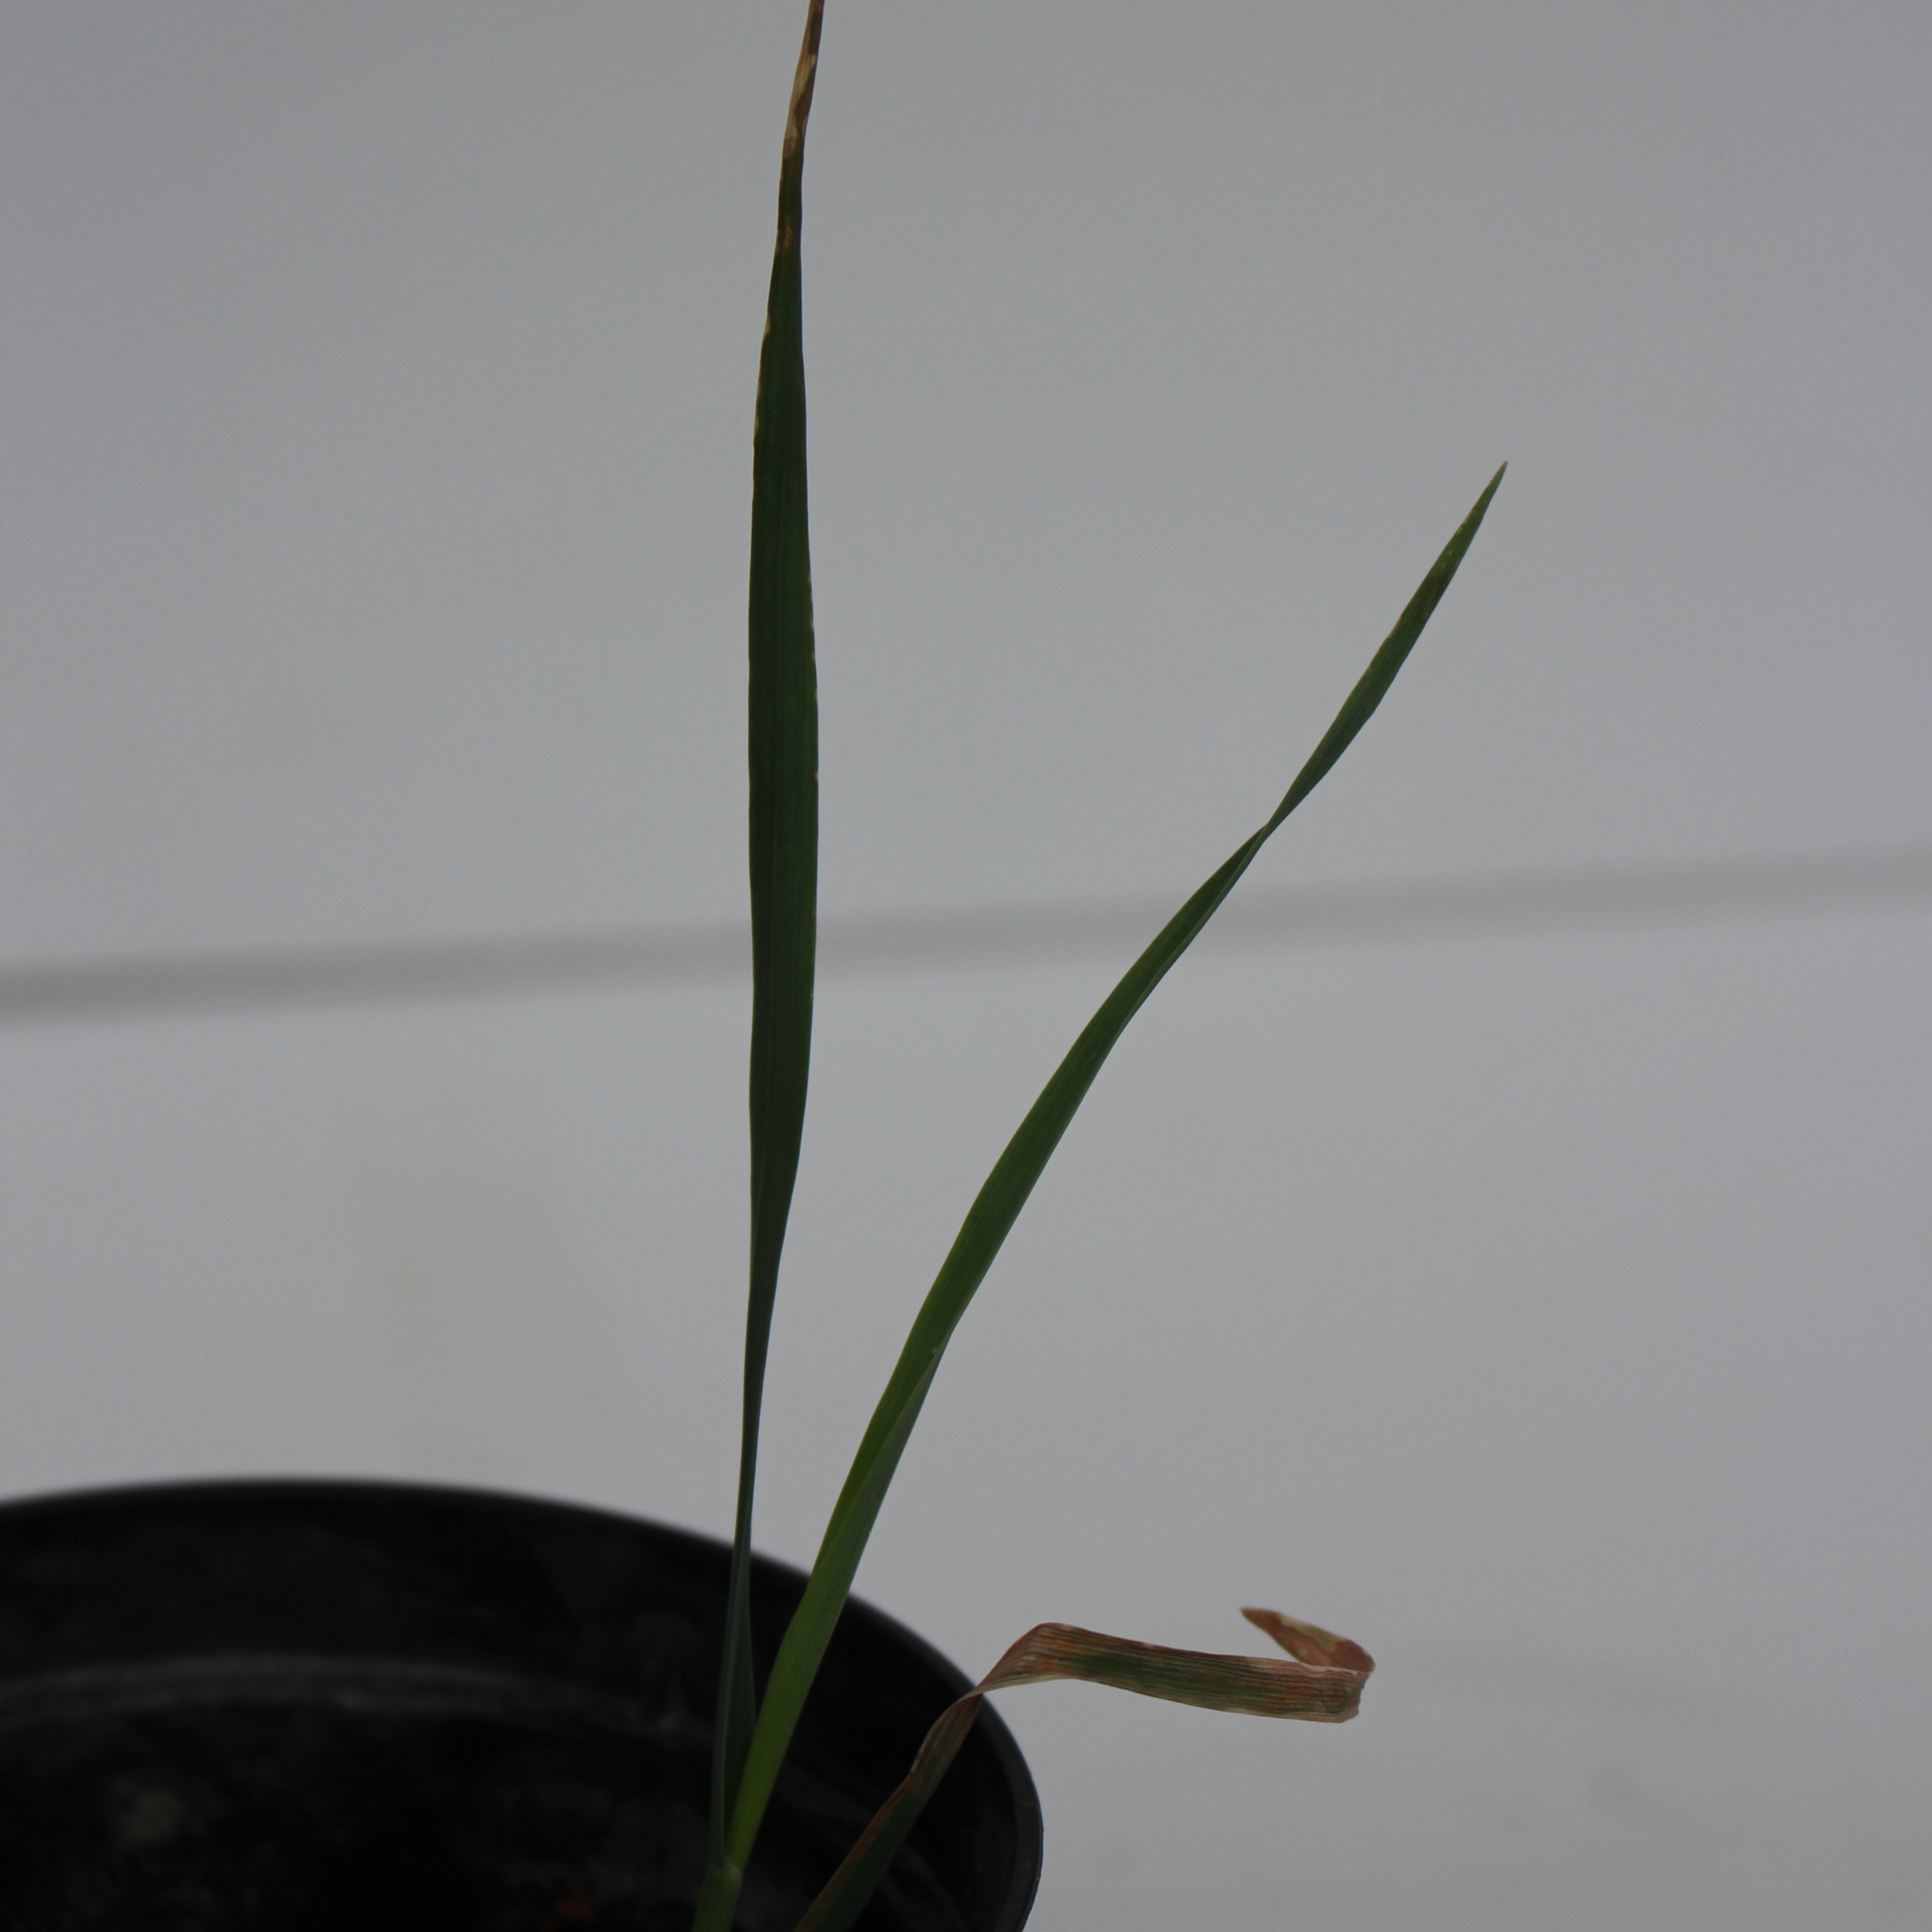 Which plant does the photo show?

Avena sterilis
